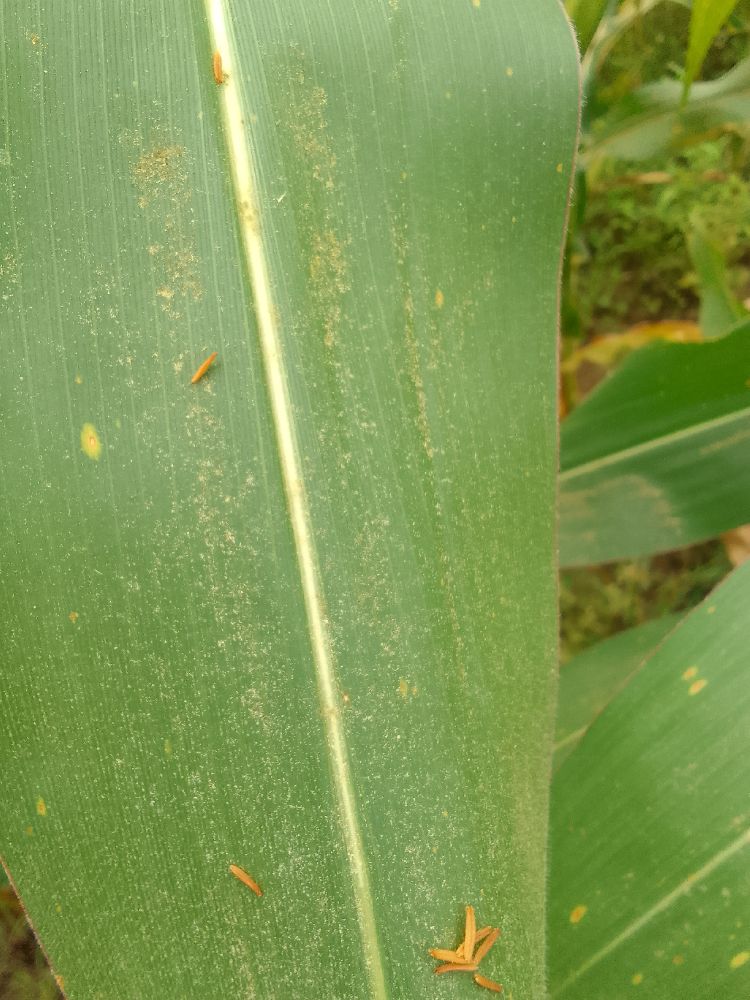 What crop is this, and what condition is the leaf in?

maize, healthy
